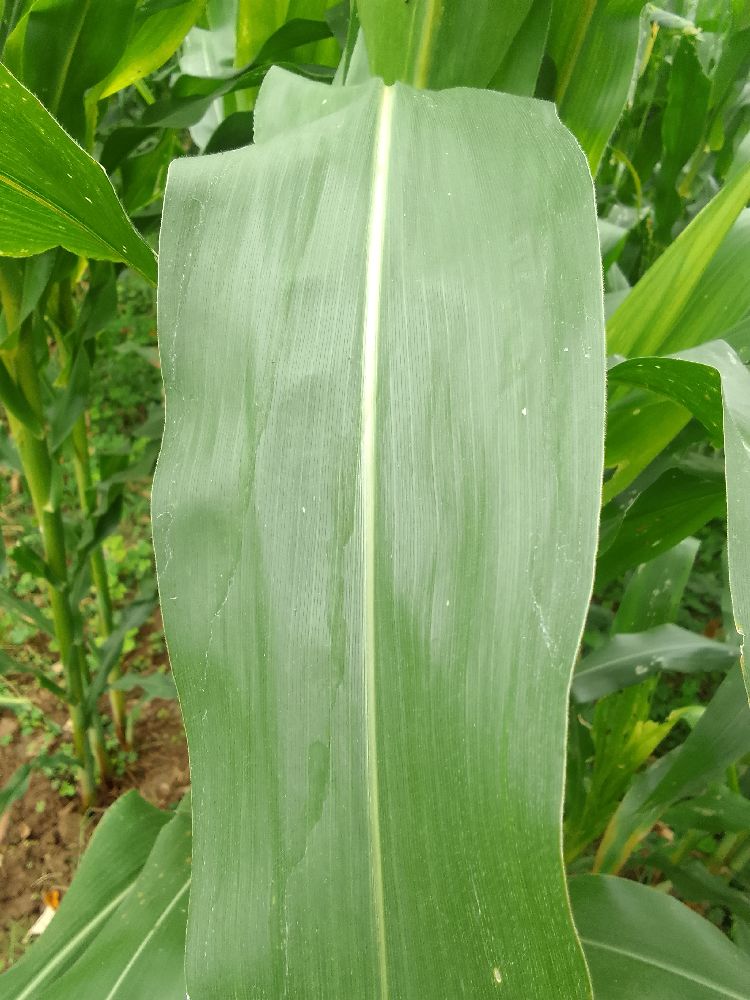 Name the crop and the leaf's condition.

maize, healthy
